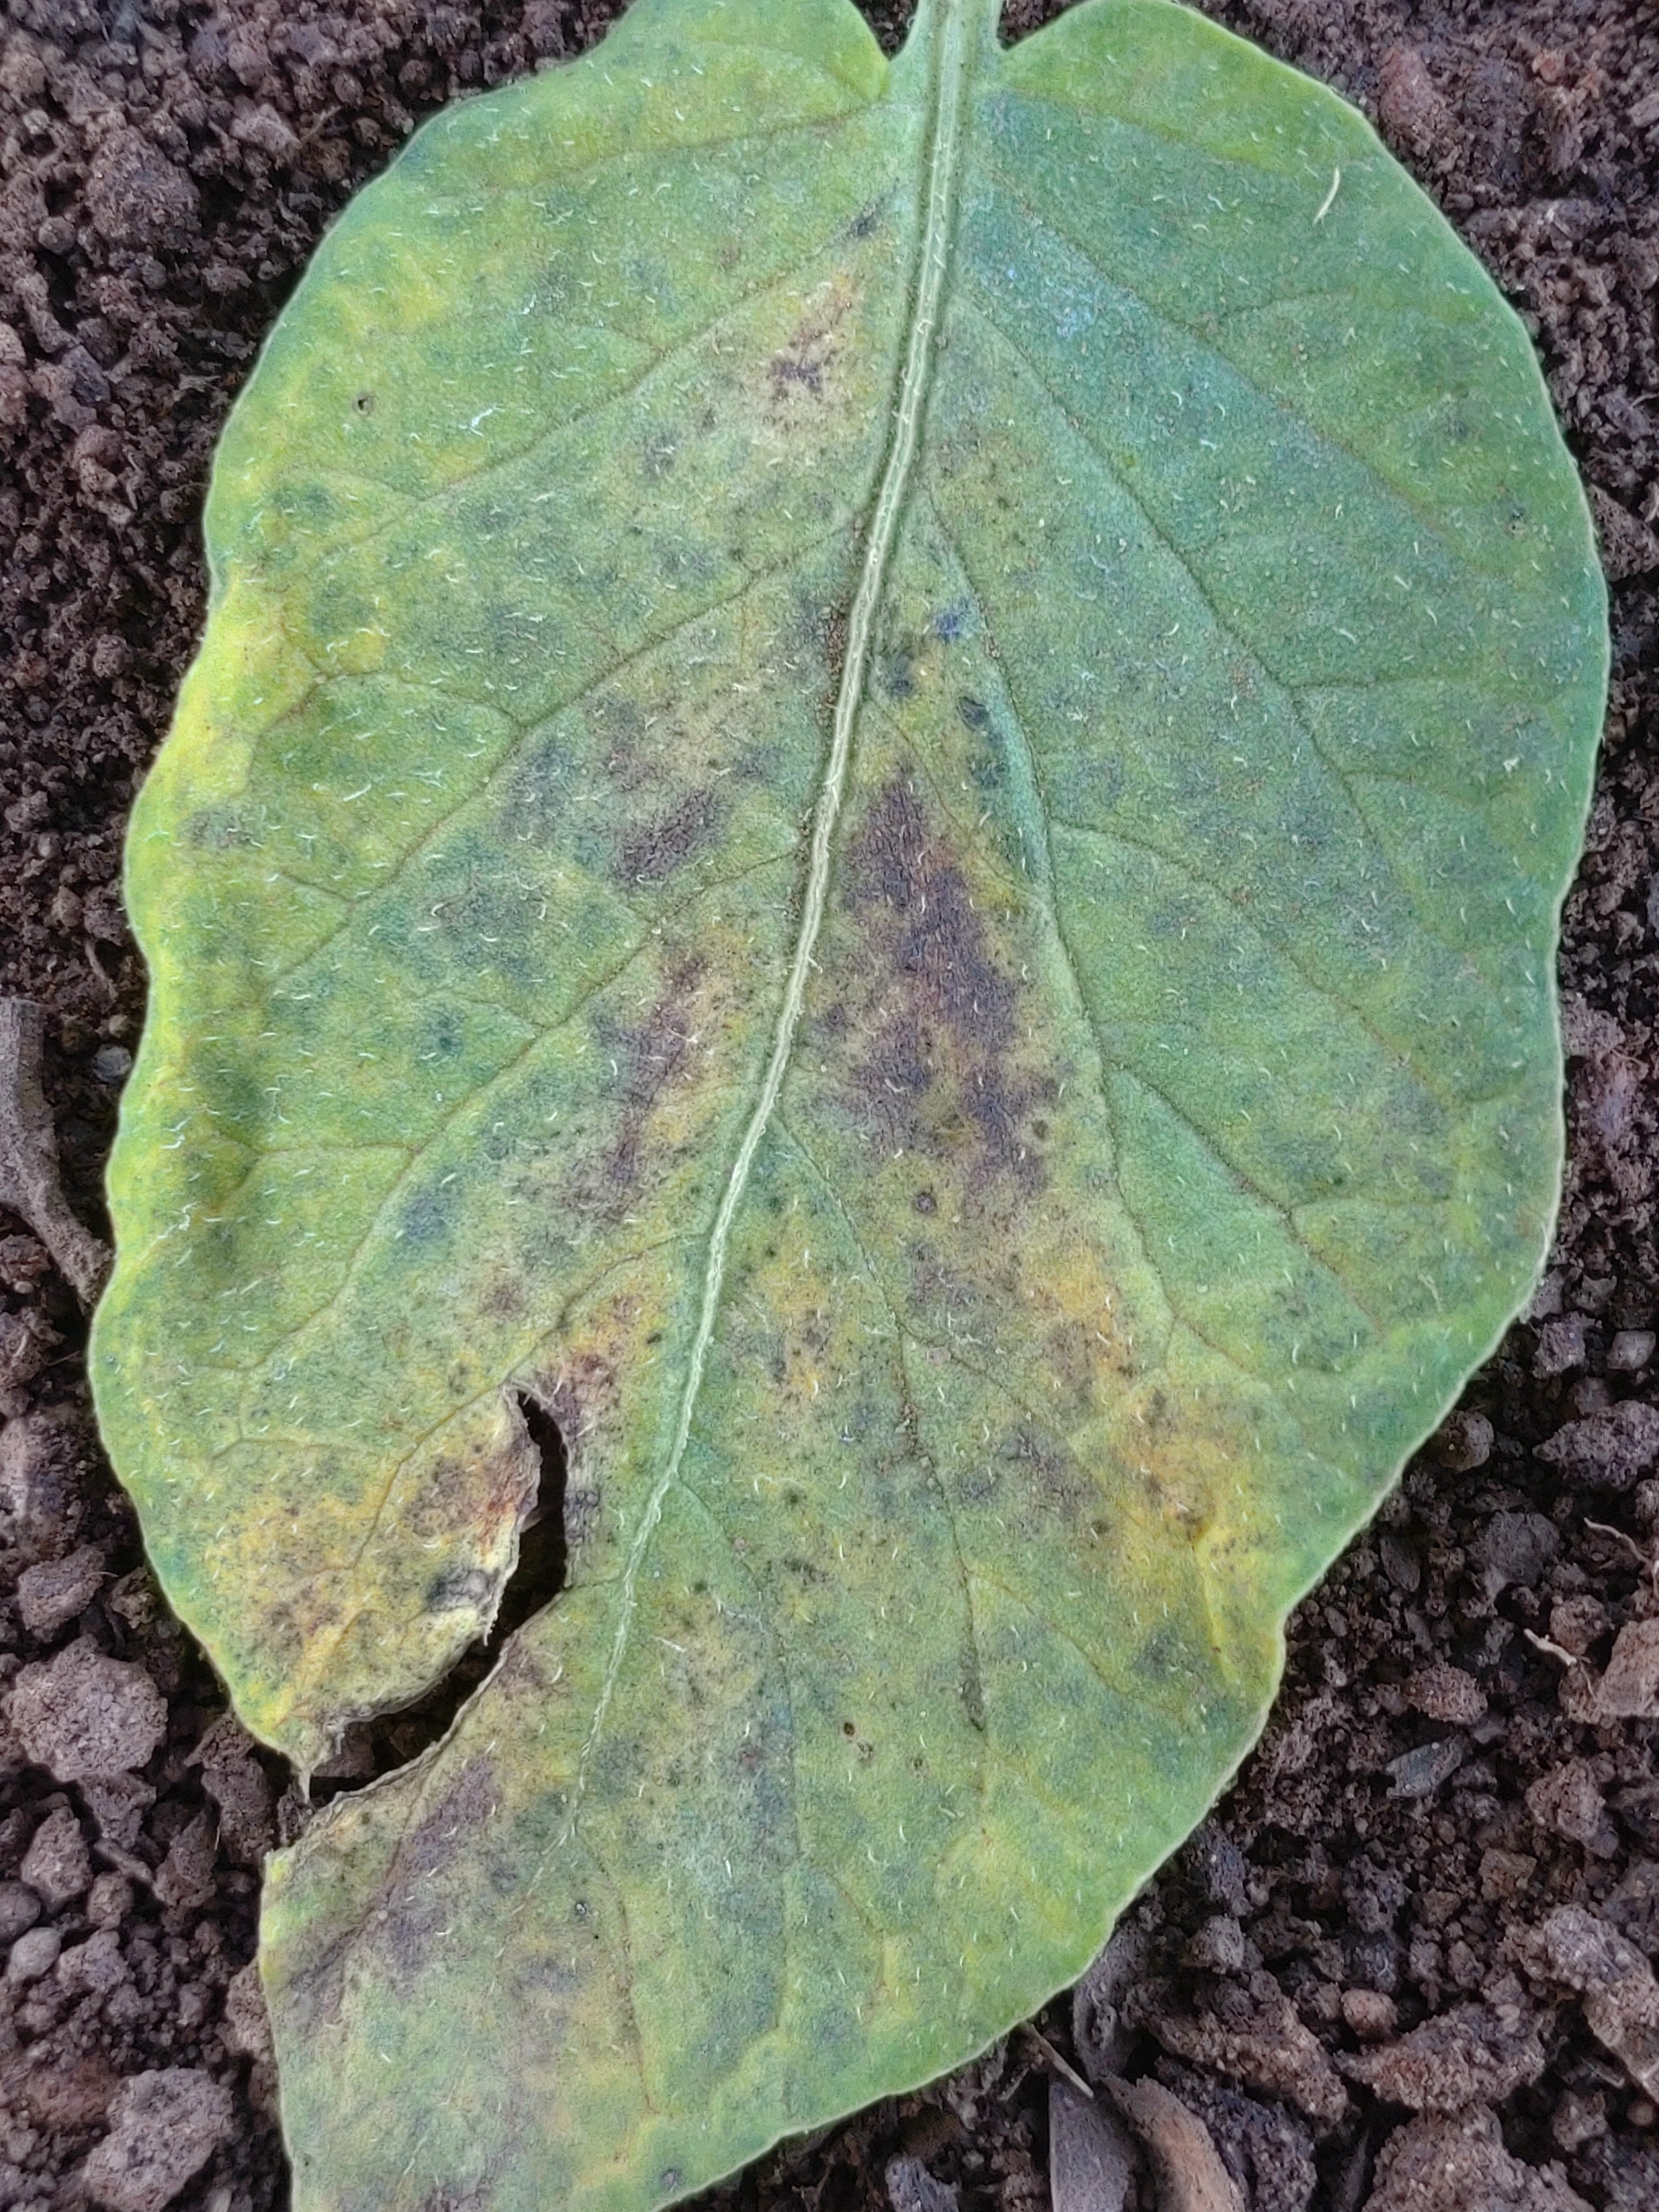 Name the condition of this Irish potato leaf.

late blight
